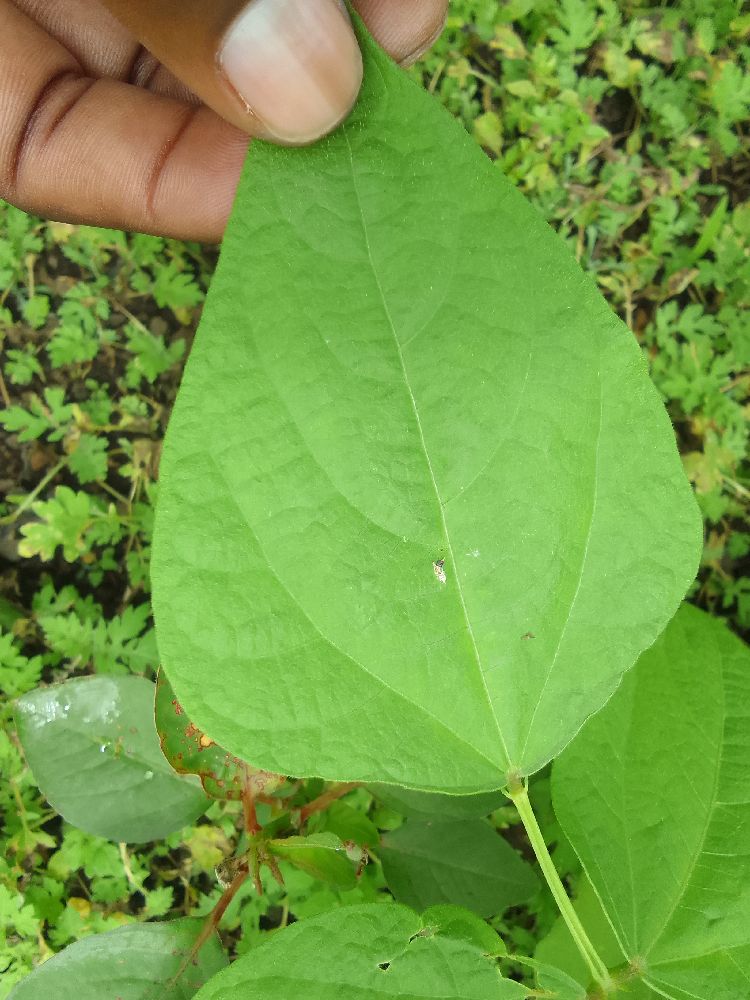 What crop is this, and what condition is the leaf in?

common bean, healthy
